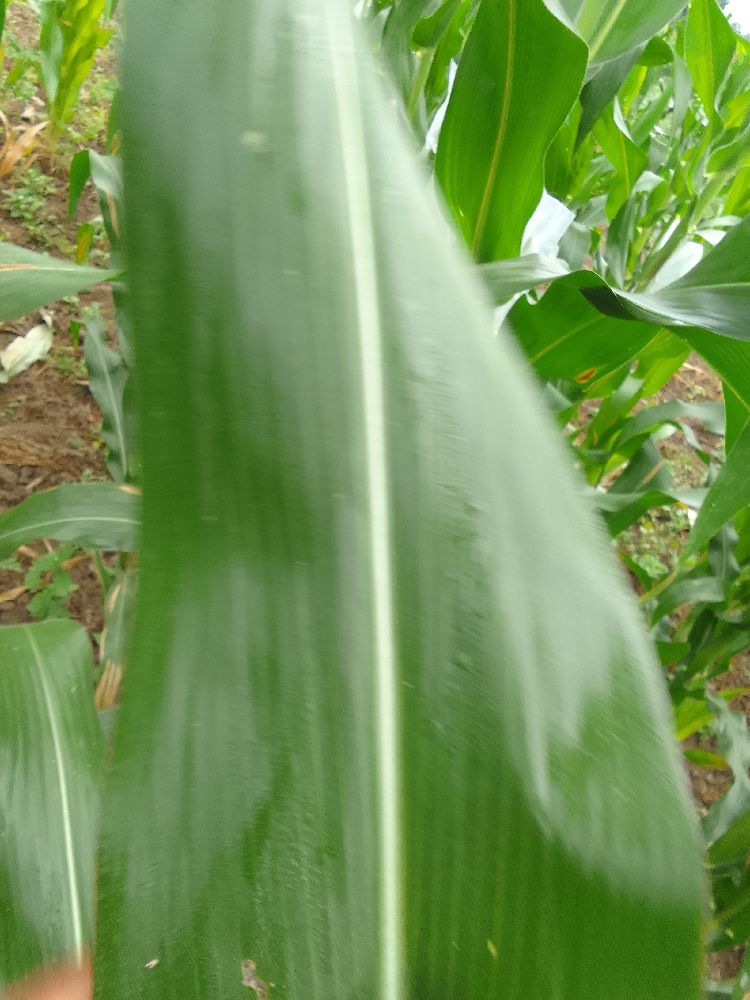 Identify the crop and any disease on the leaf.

maize, healthy
